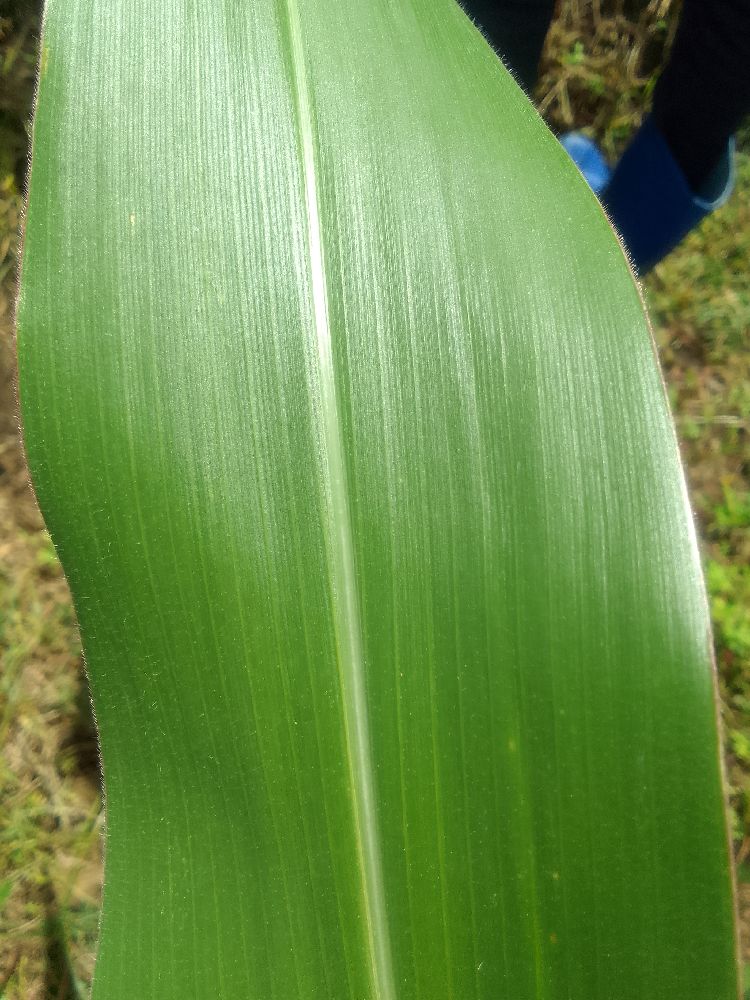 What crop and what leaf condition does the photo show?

maize, healthy
